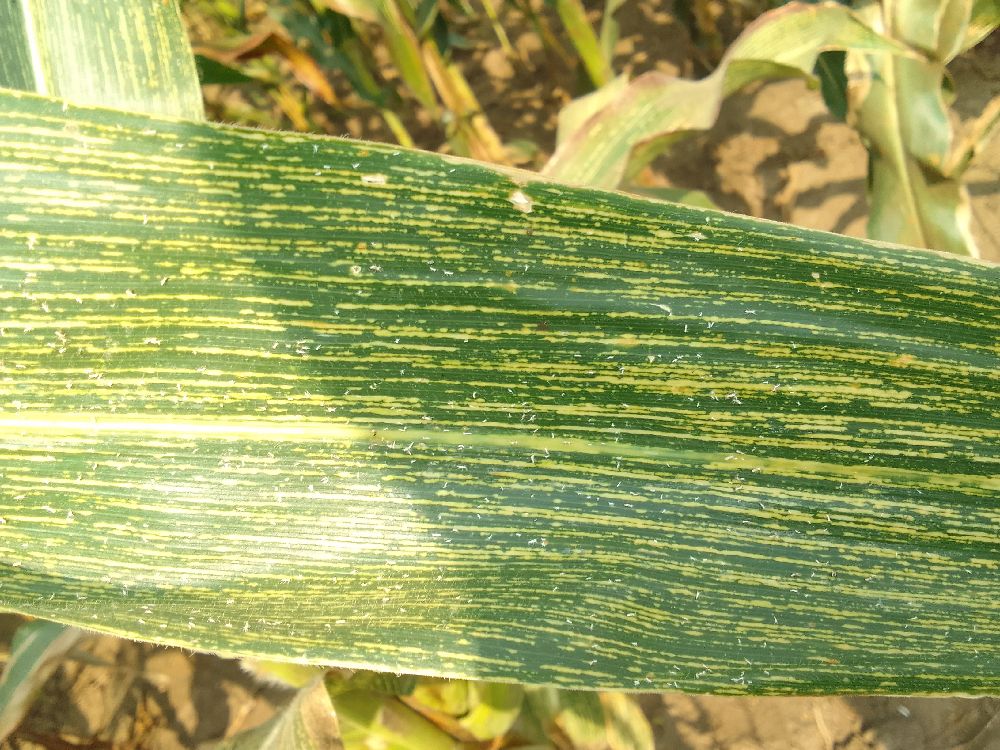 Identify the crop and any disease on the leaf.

maize, maize streak virus
